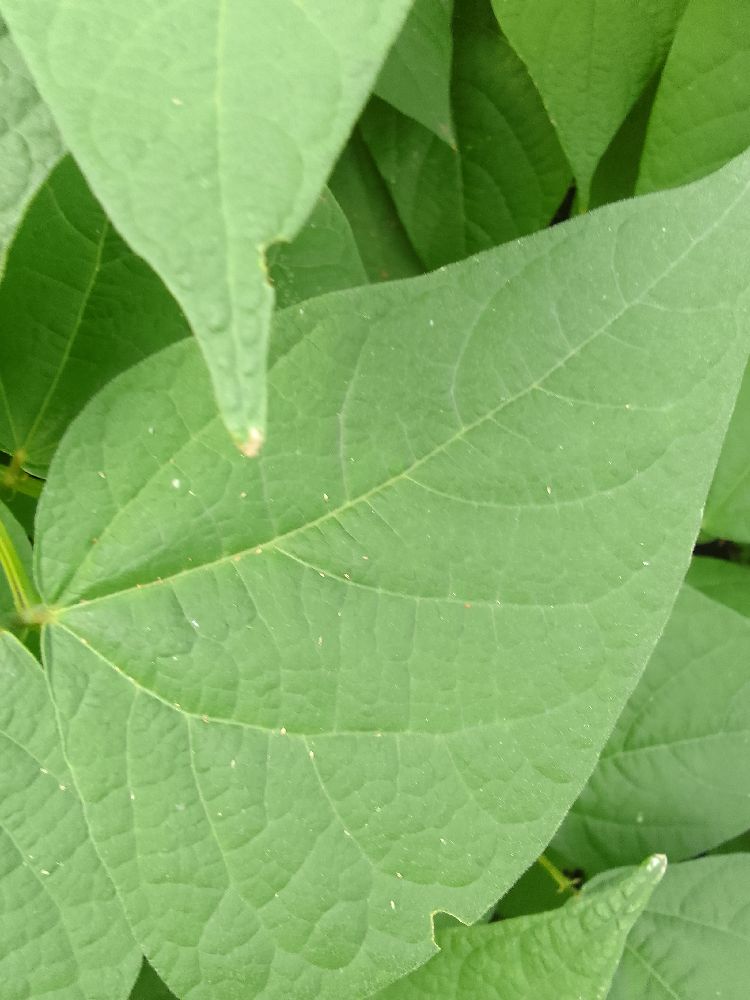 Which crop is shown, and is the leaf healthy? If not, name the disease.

common bean, healthy
